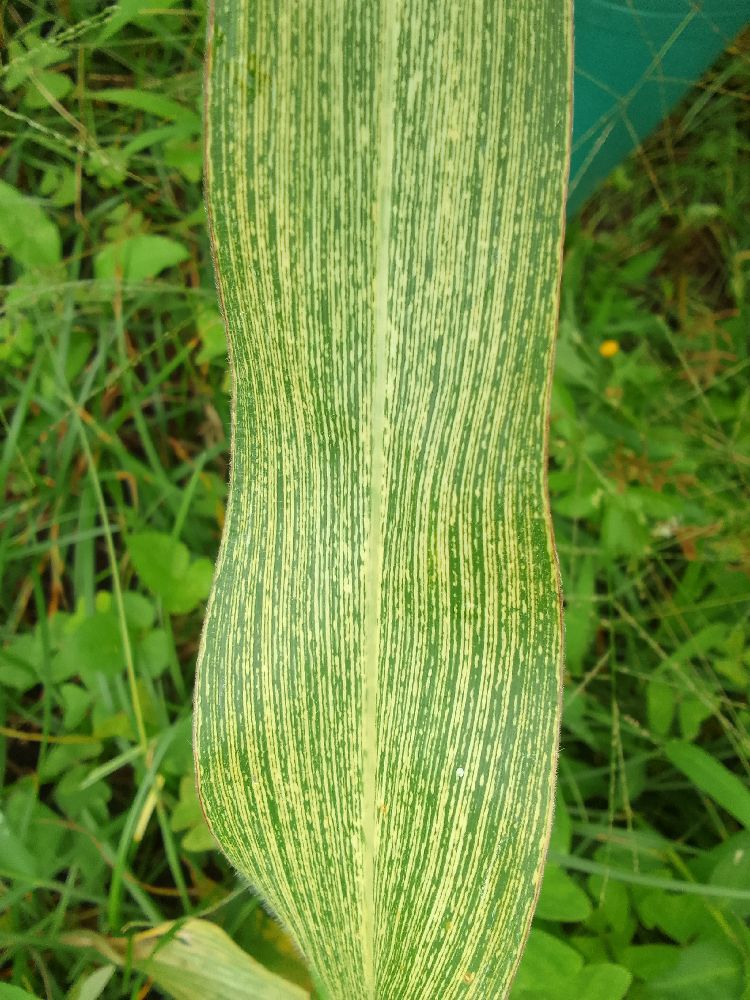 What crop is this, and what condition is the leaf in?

maize, maize streak virus
